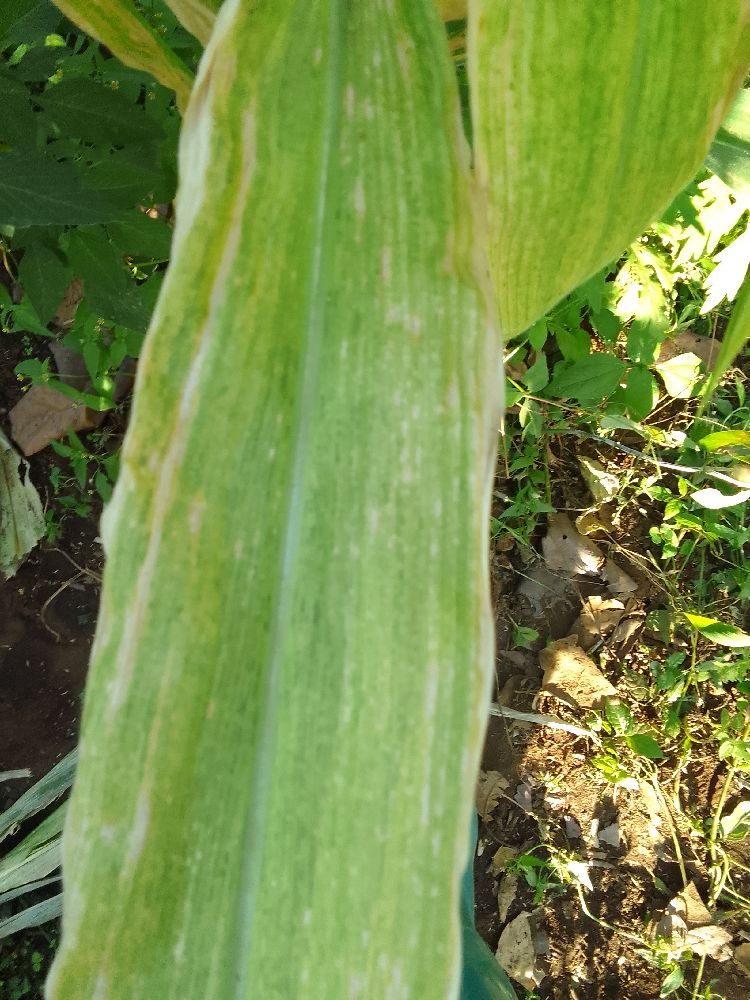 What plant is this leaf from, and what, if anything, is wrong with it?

maize, maize lethal necrosis
